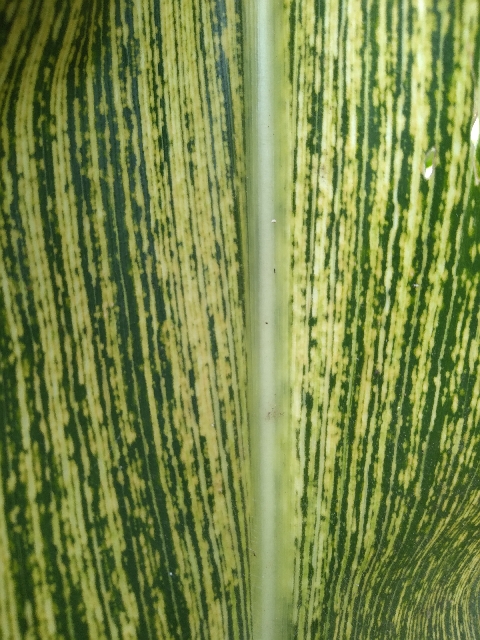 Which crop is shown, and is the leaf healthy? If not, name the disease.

maize, maize streak virus
